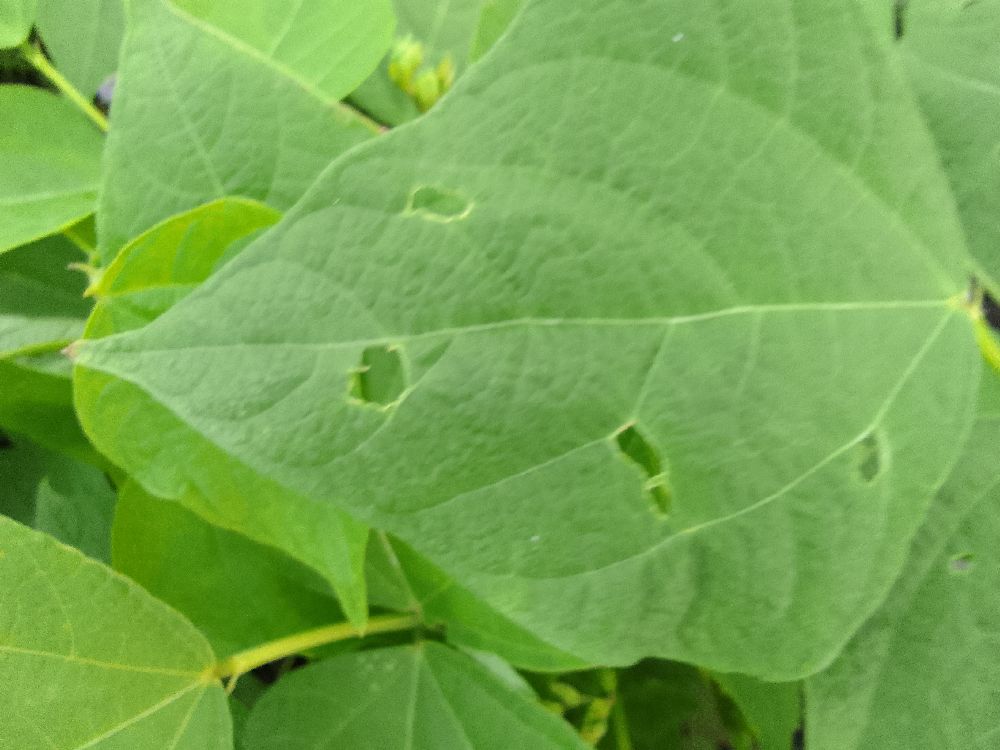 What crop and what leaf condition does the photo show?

common bean, healthy
